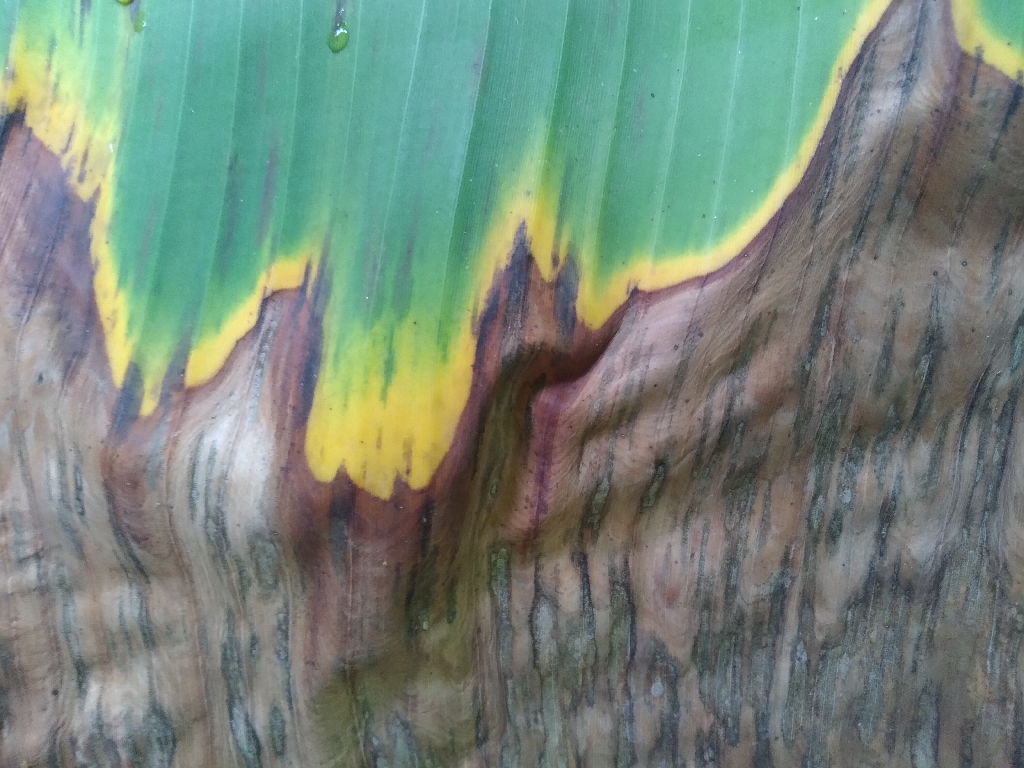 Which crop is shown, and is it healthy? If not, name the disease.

banana, black sigatoka
